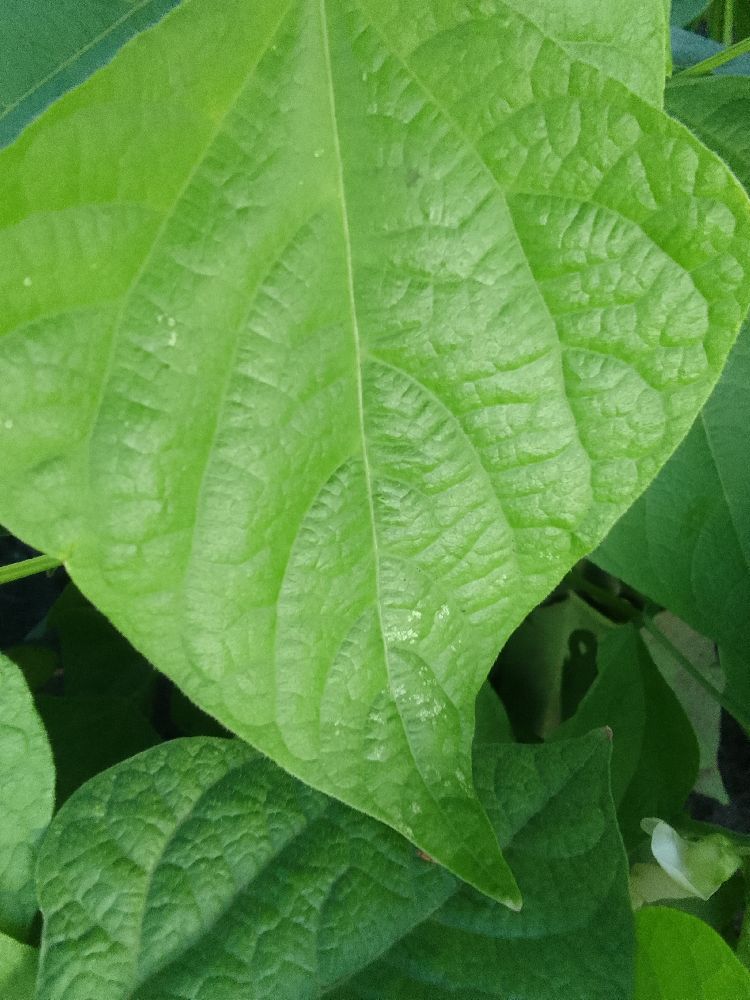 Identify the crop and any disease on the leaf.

common bean, healthy
